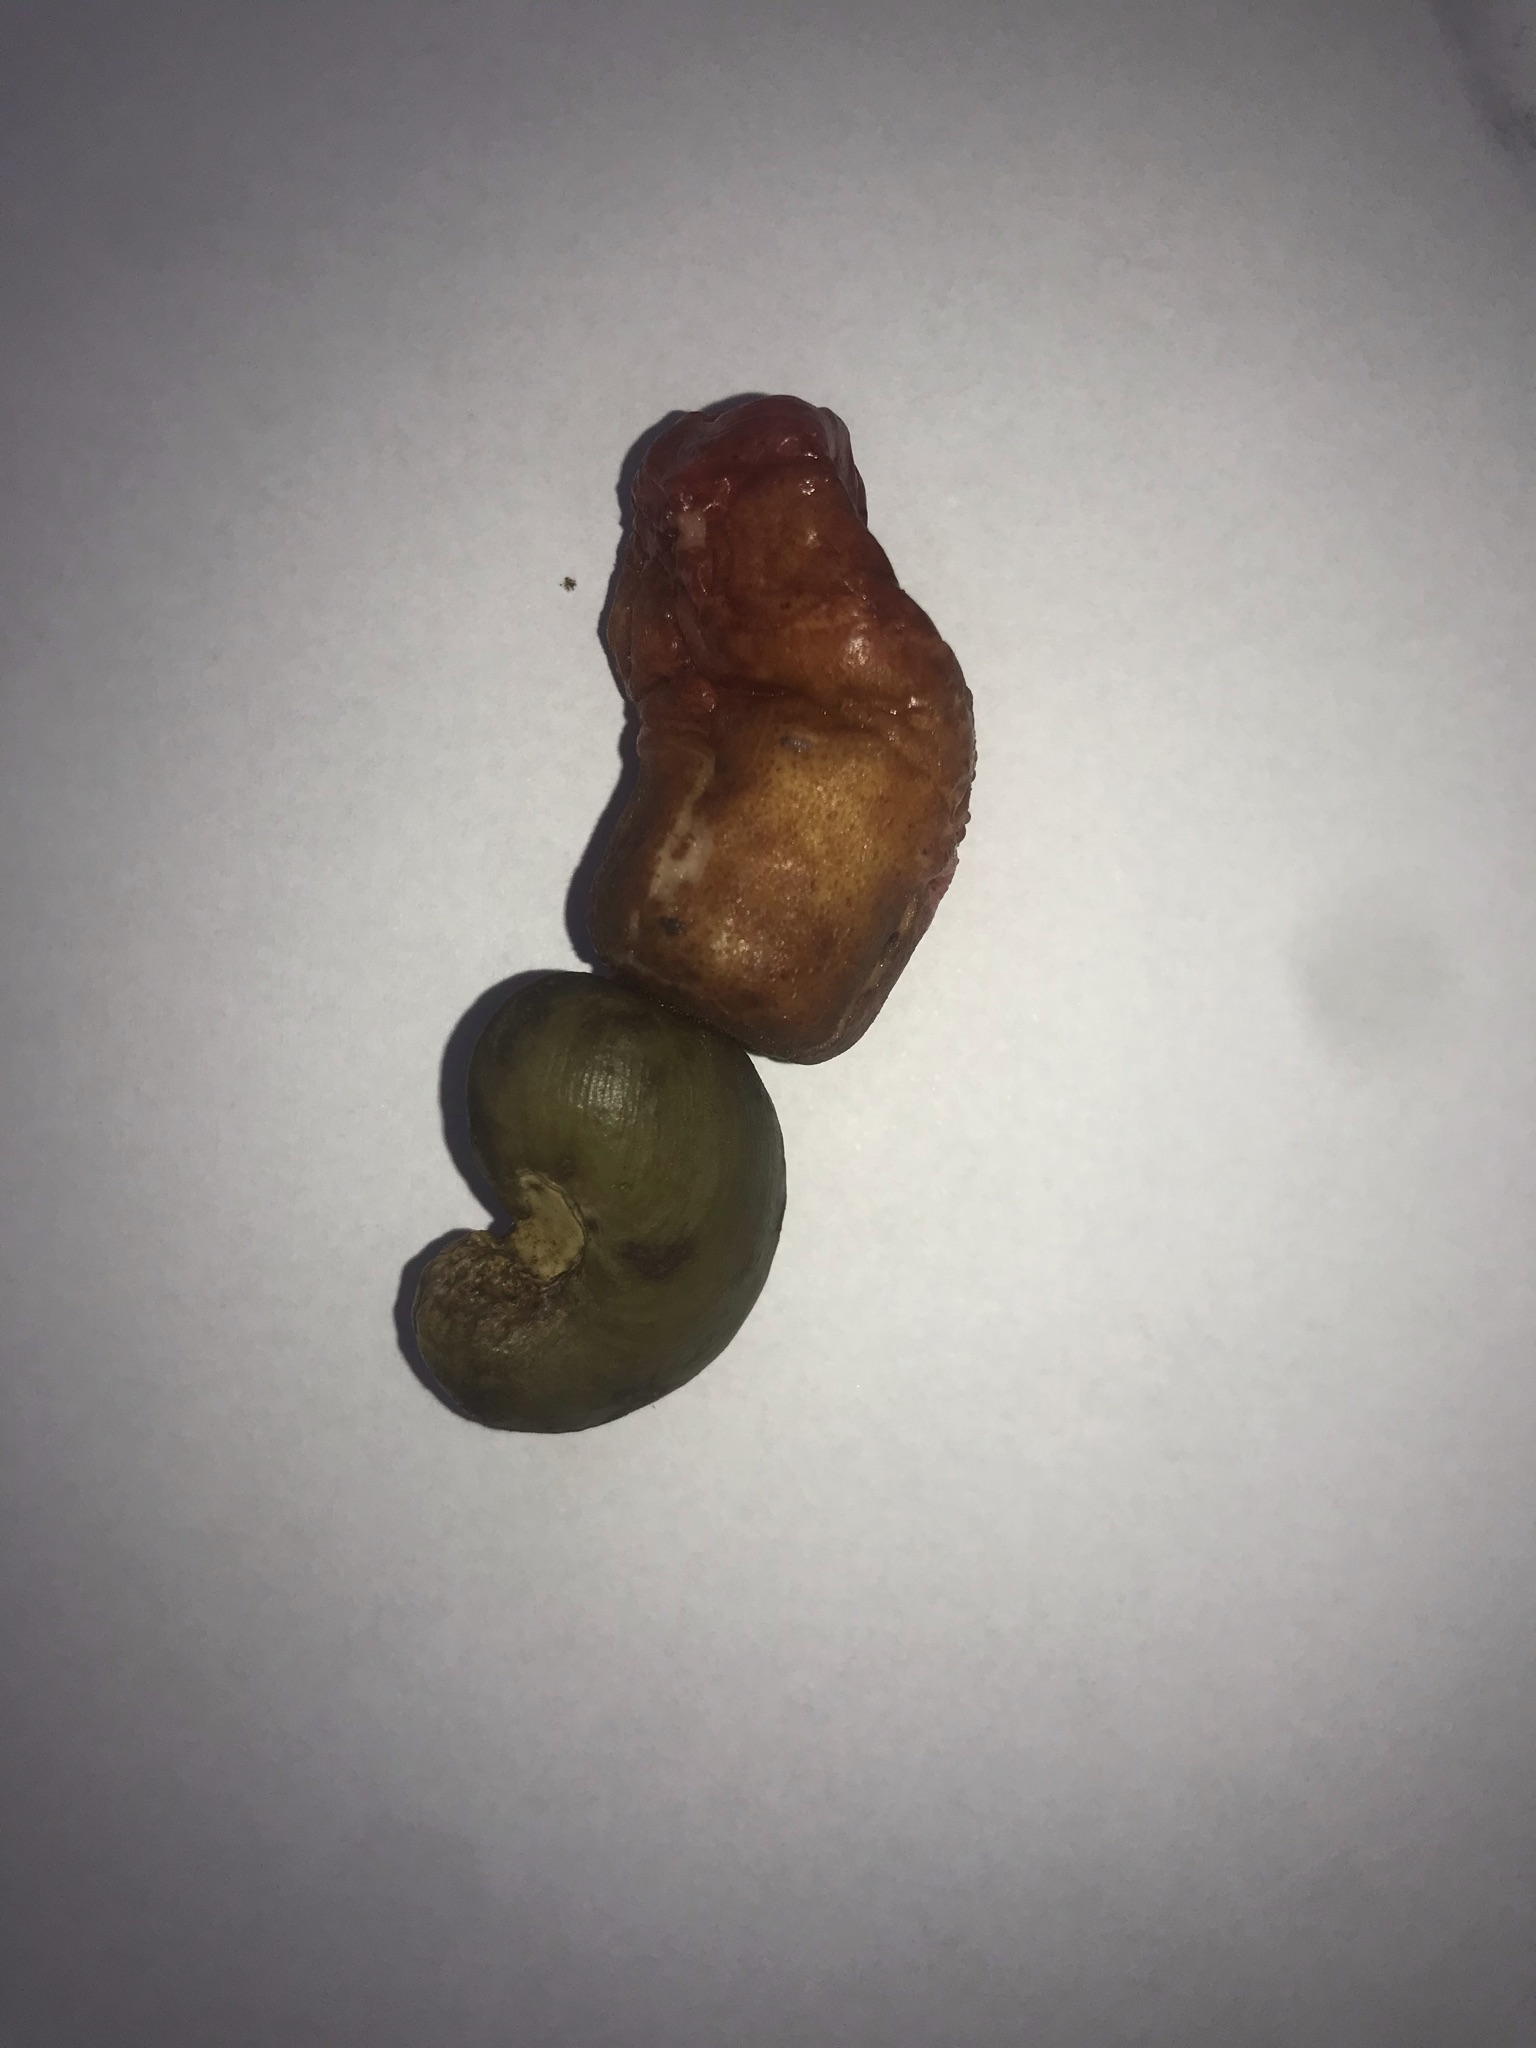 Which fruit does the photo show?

caju vermelho
